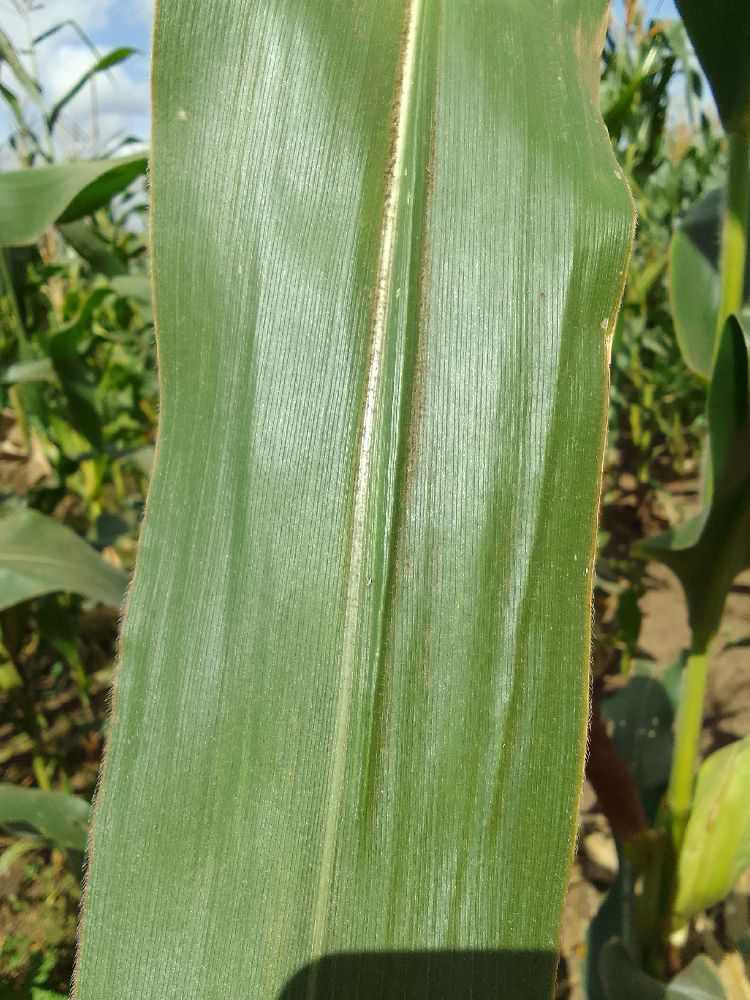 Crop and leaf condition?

maize, healthy
